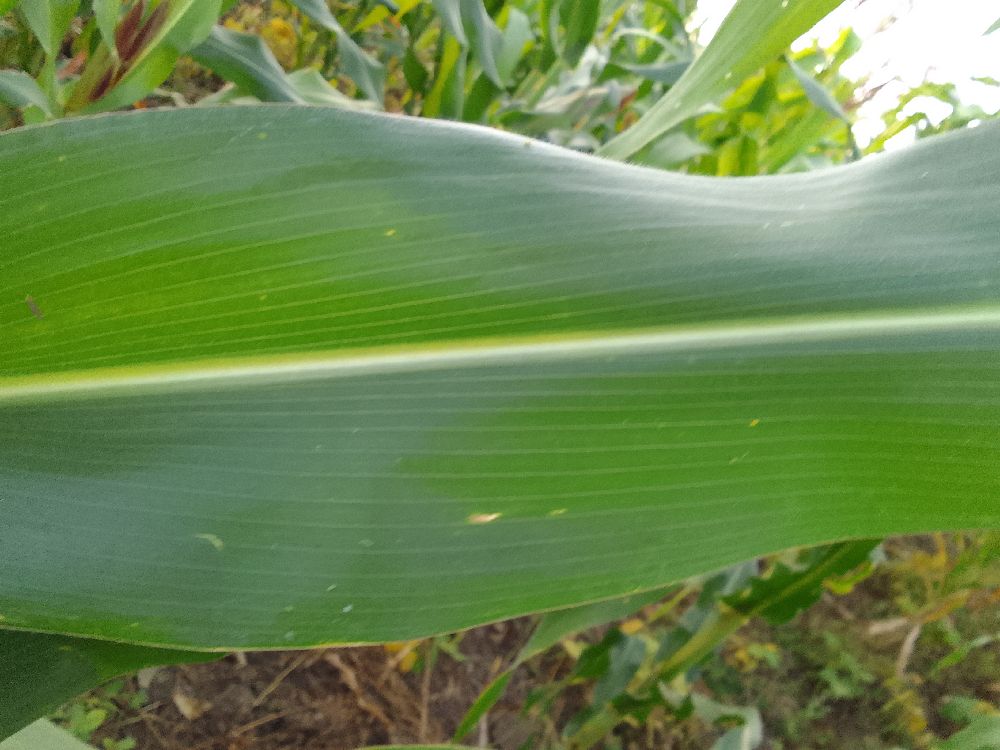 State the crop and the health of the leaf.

maize, healthy
